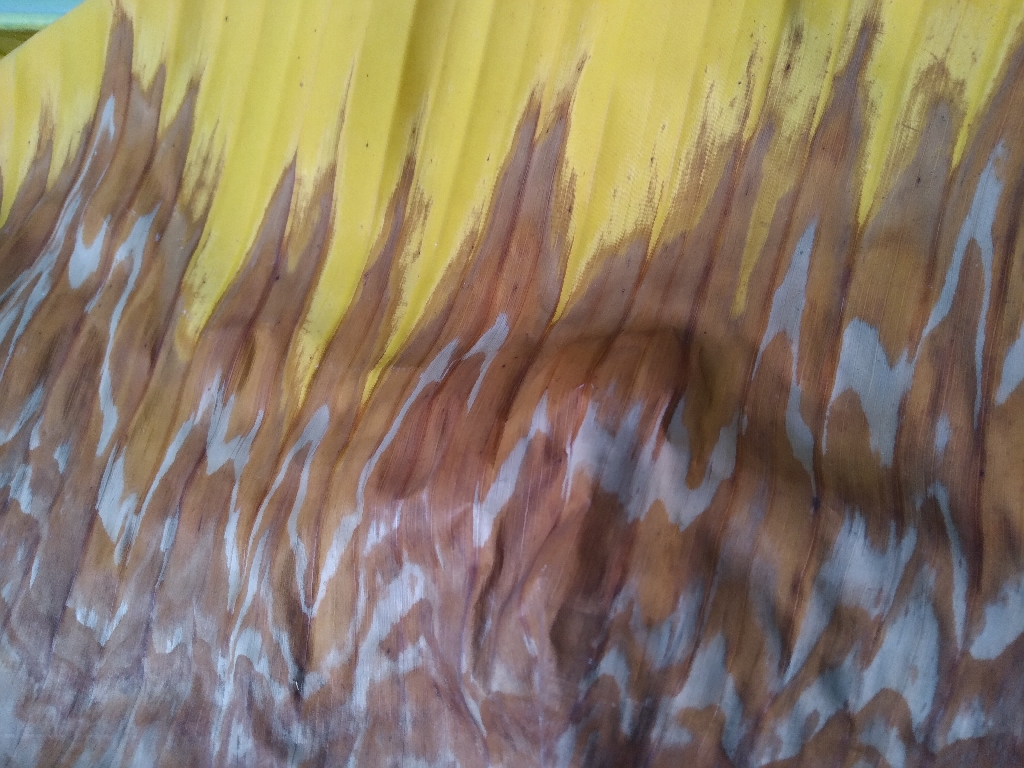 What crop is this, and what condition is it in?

banana, fusarium wilt race 1
